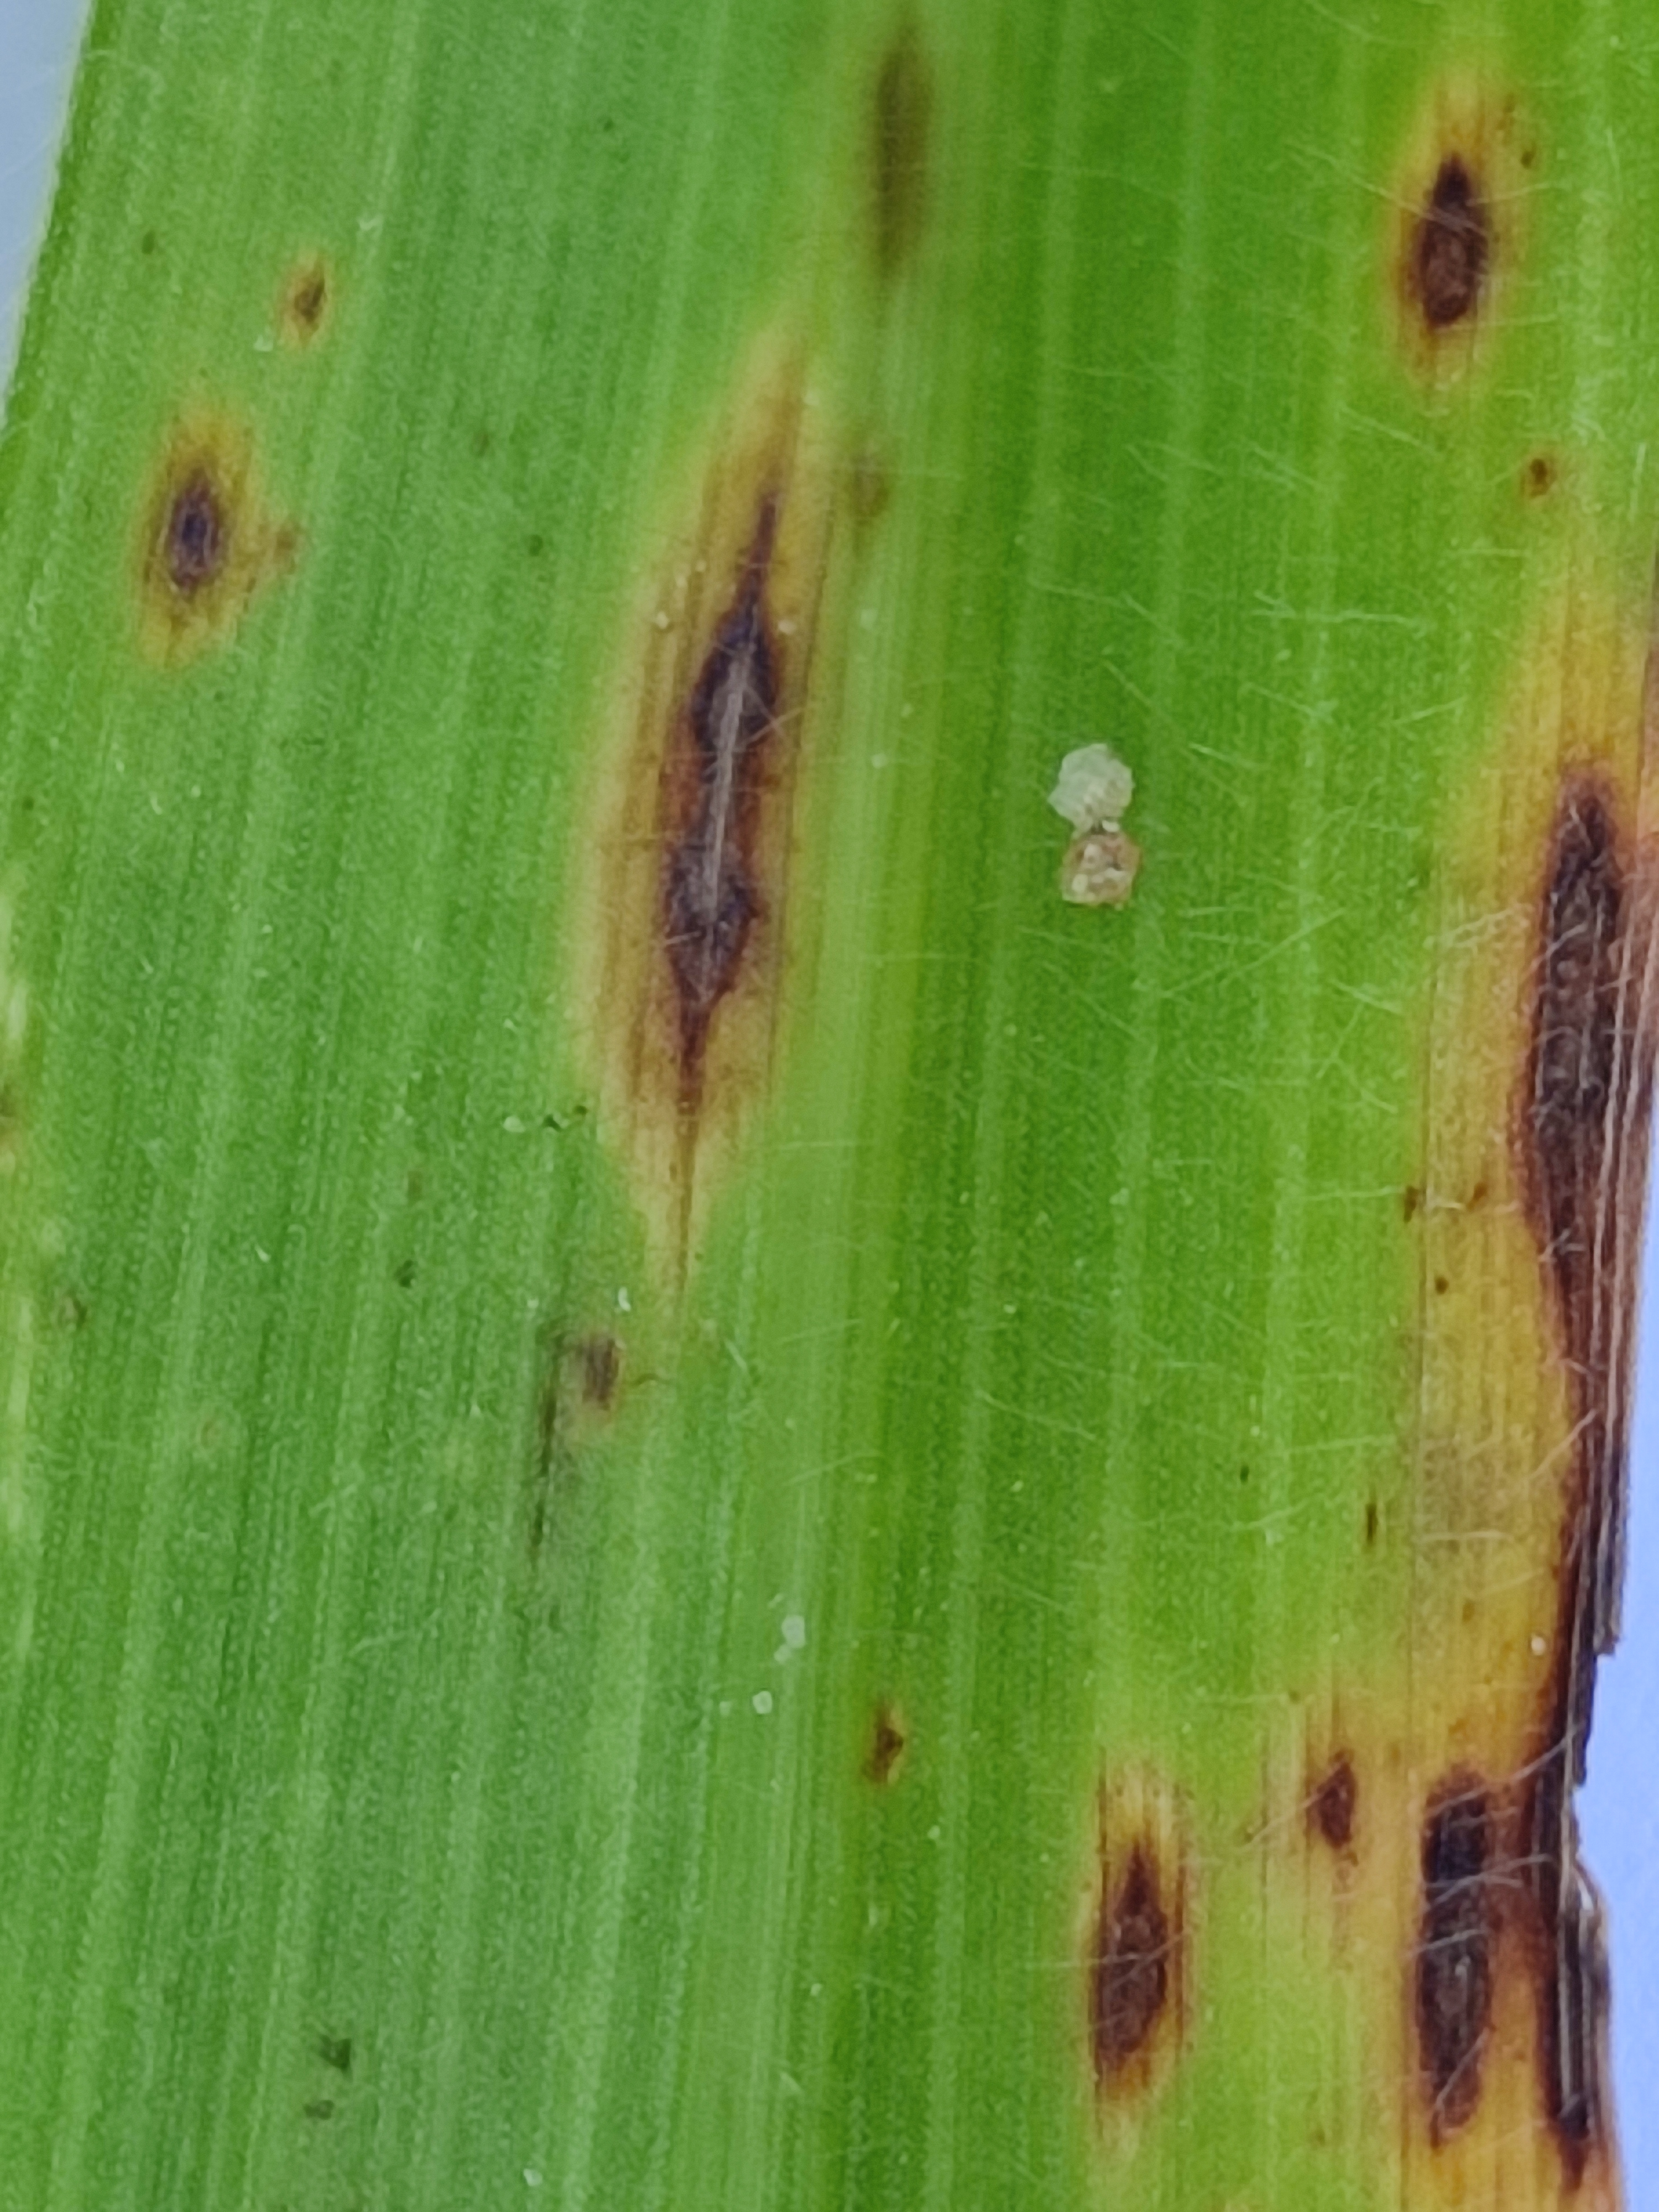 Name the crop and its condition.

pearl millet, pyricularia sp.
